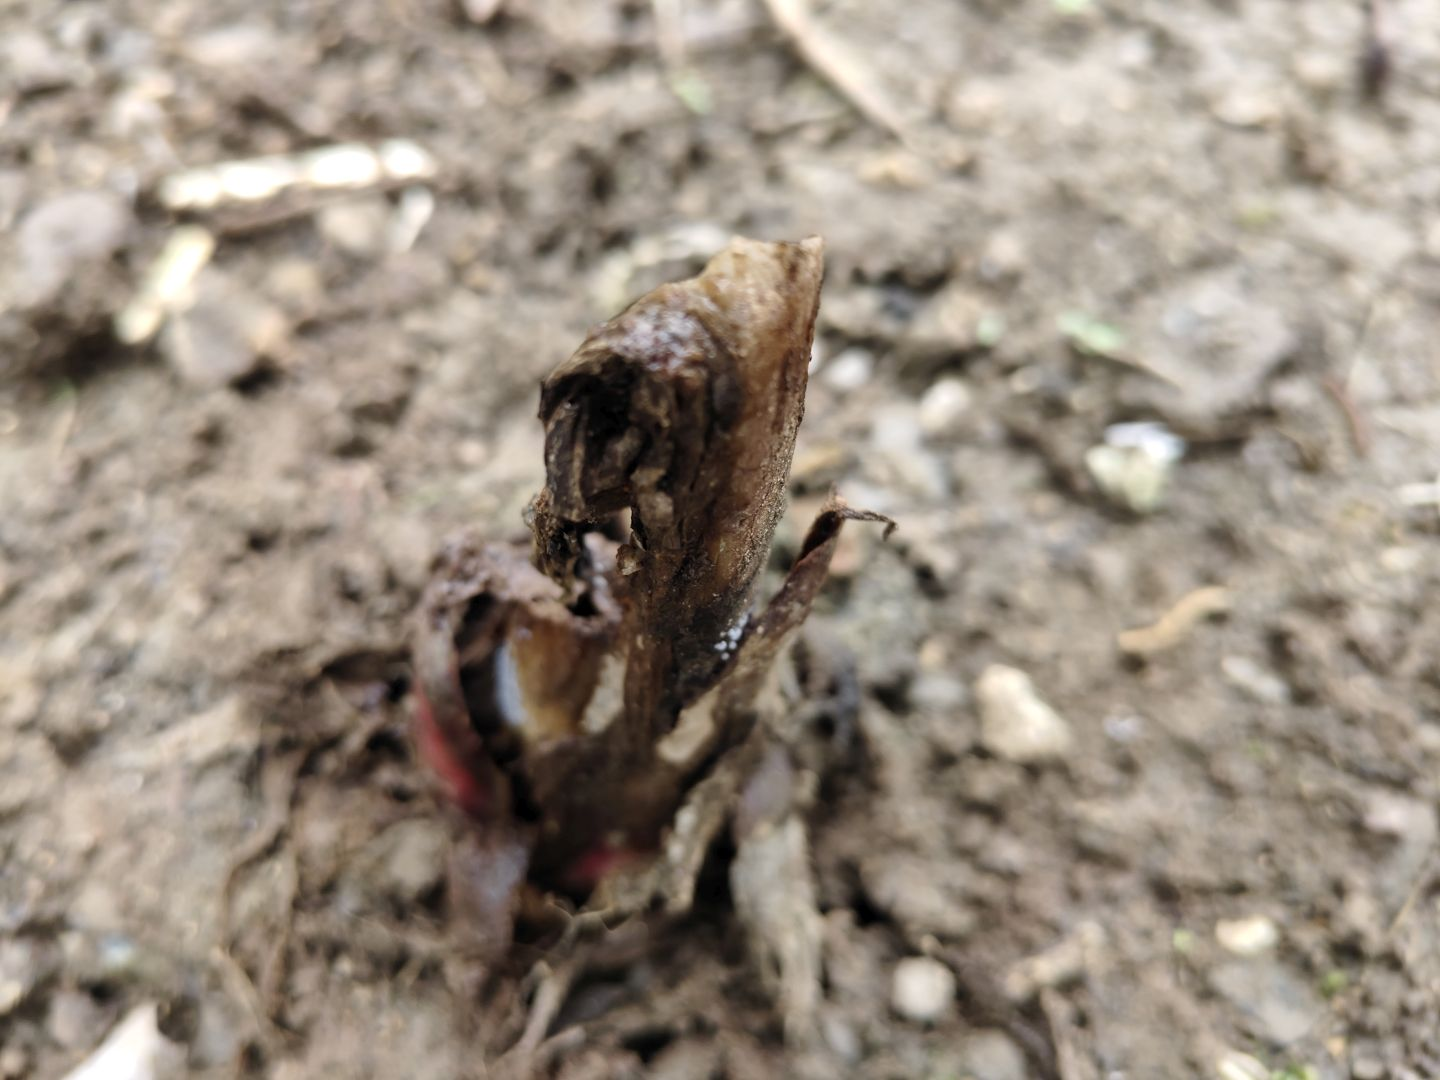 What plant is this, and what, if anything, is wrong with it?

taro, root rot
